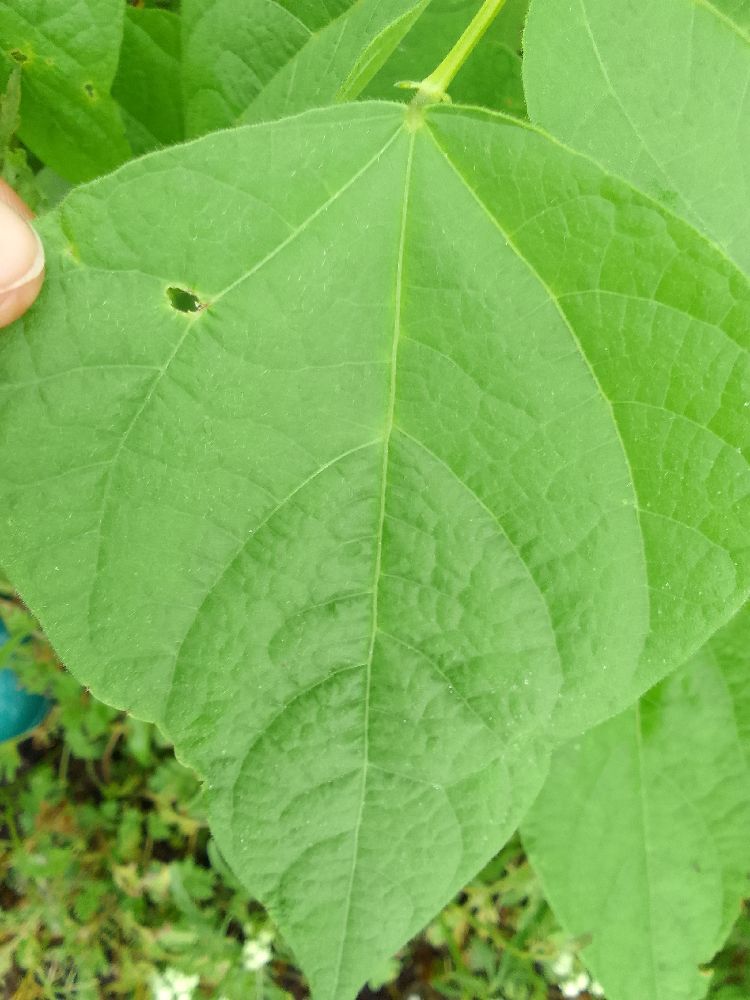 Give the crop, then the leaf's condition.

common bean, healthy
